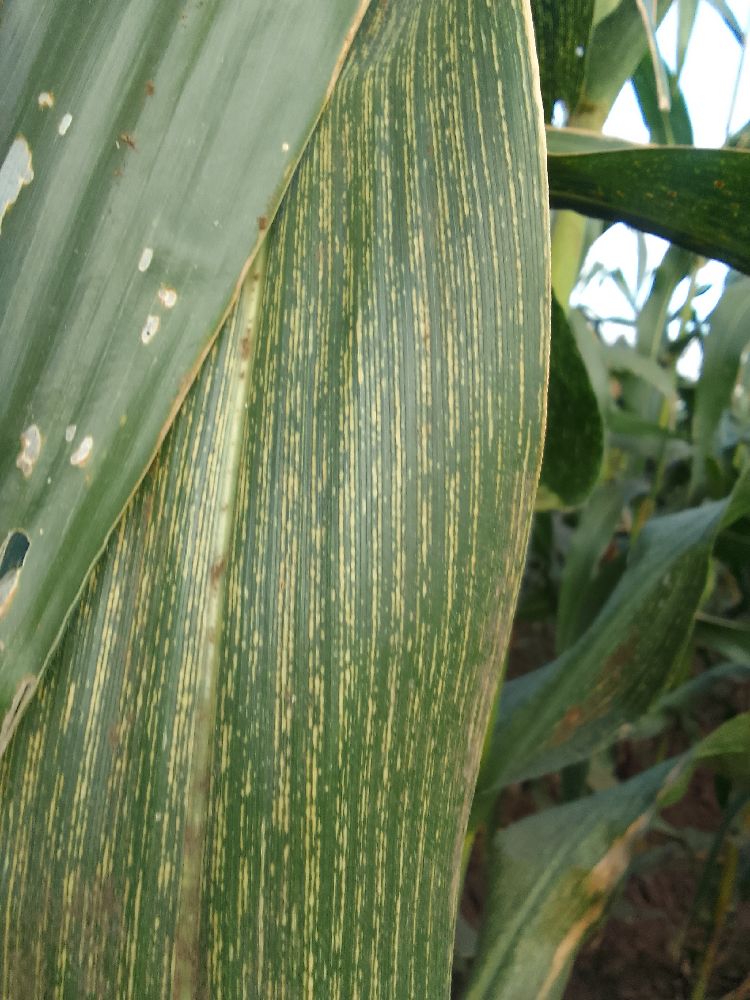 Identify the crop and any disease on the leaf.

maize, maize streak virus
